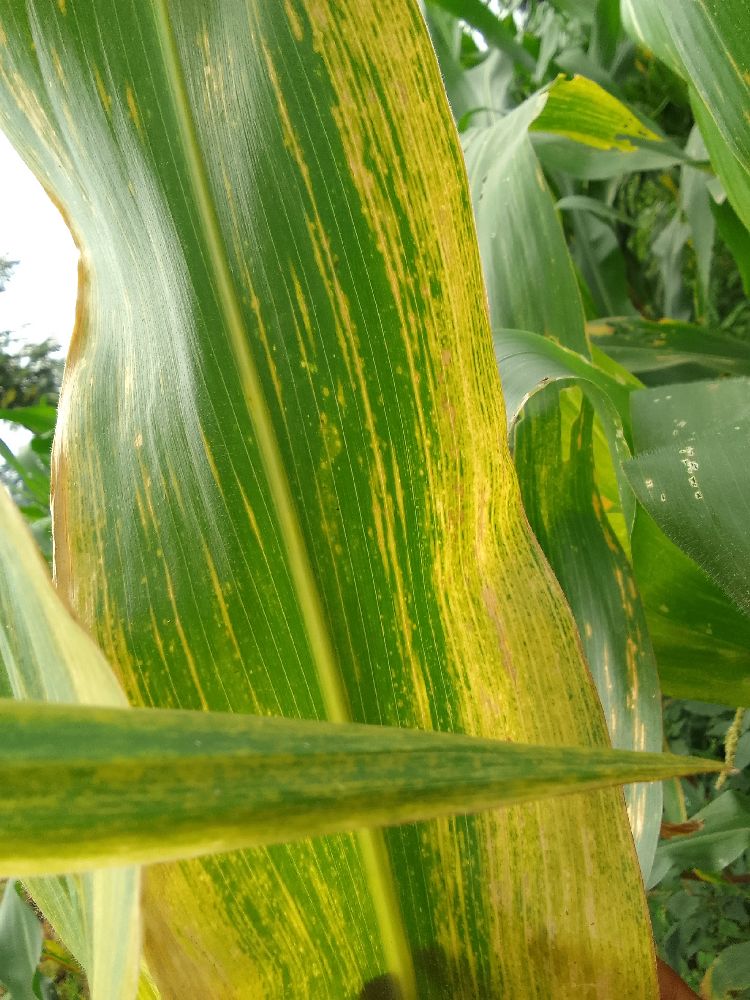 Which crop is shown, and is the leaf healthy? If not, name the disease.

maize, maize lethal necrosis
